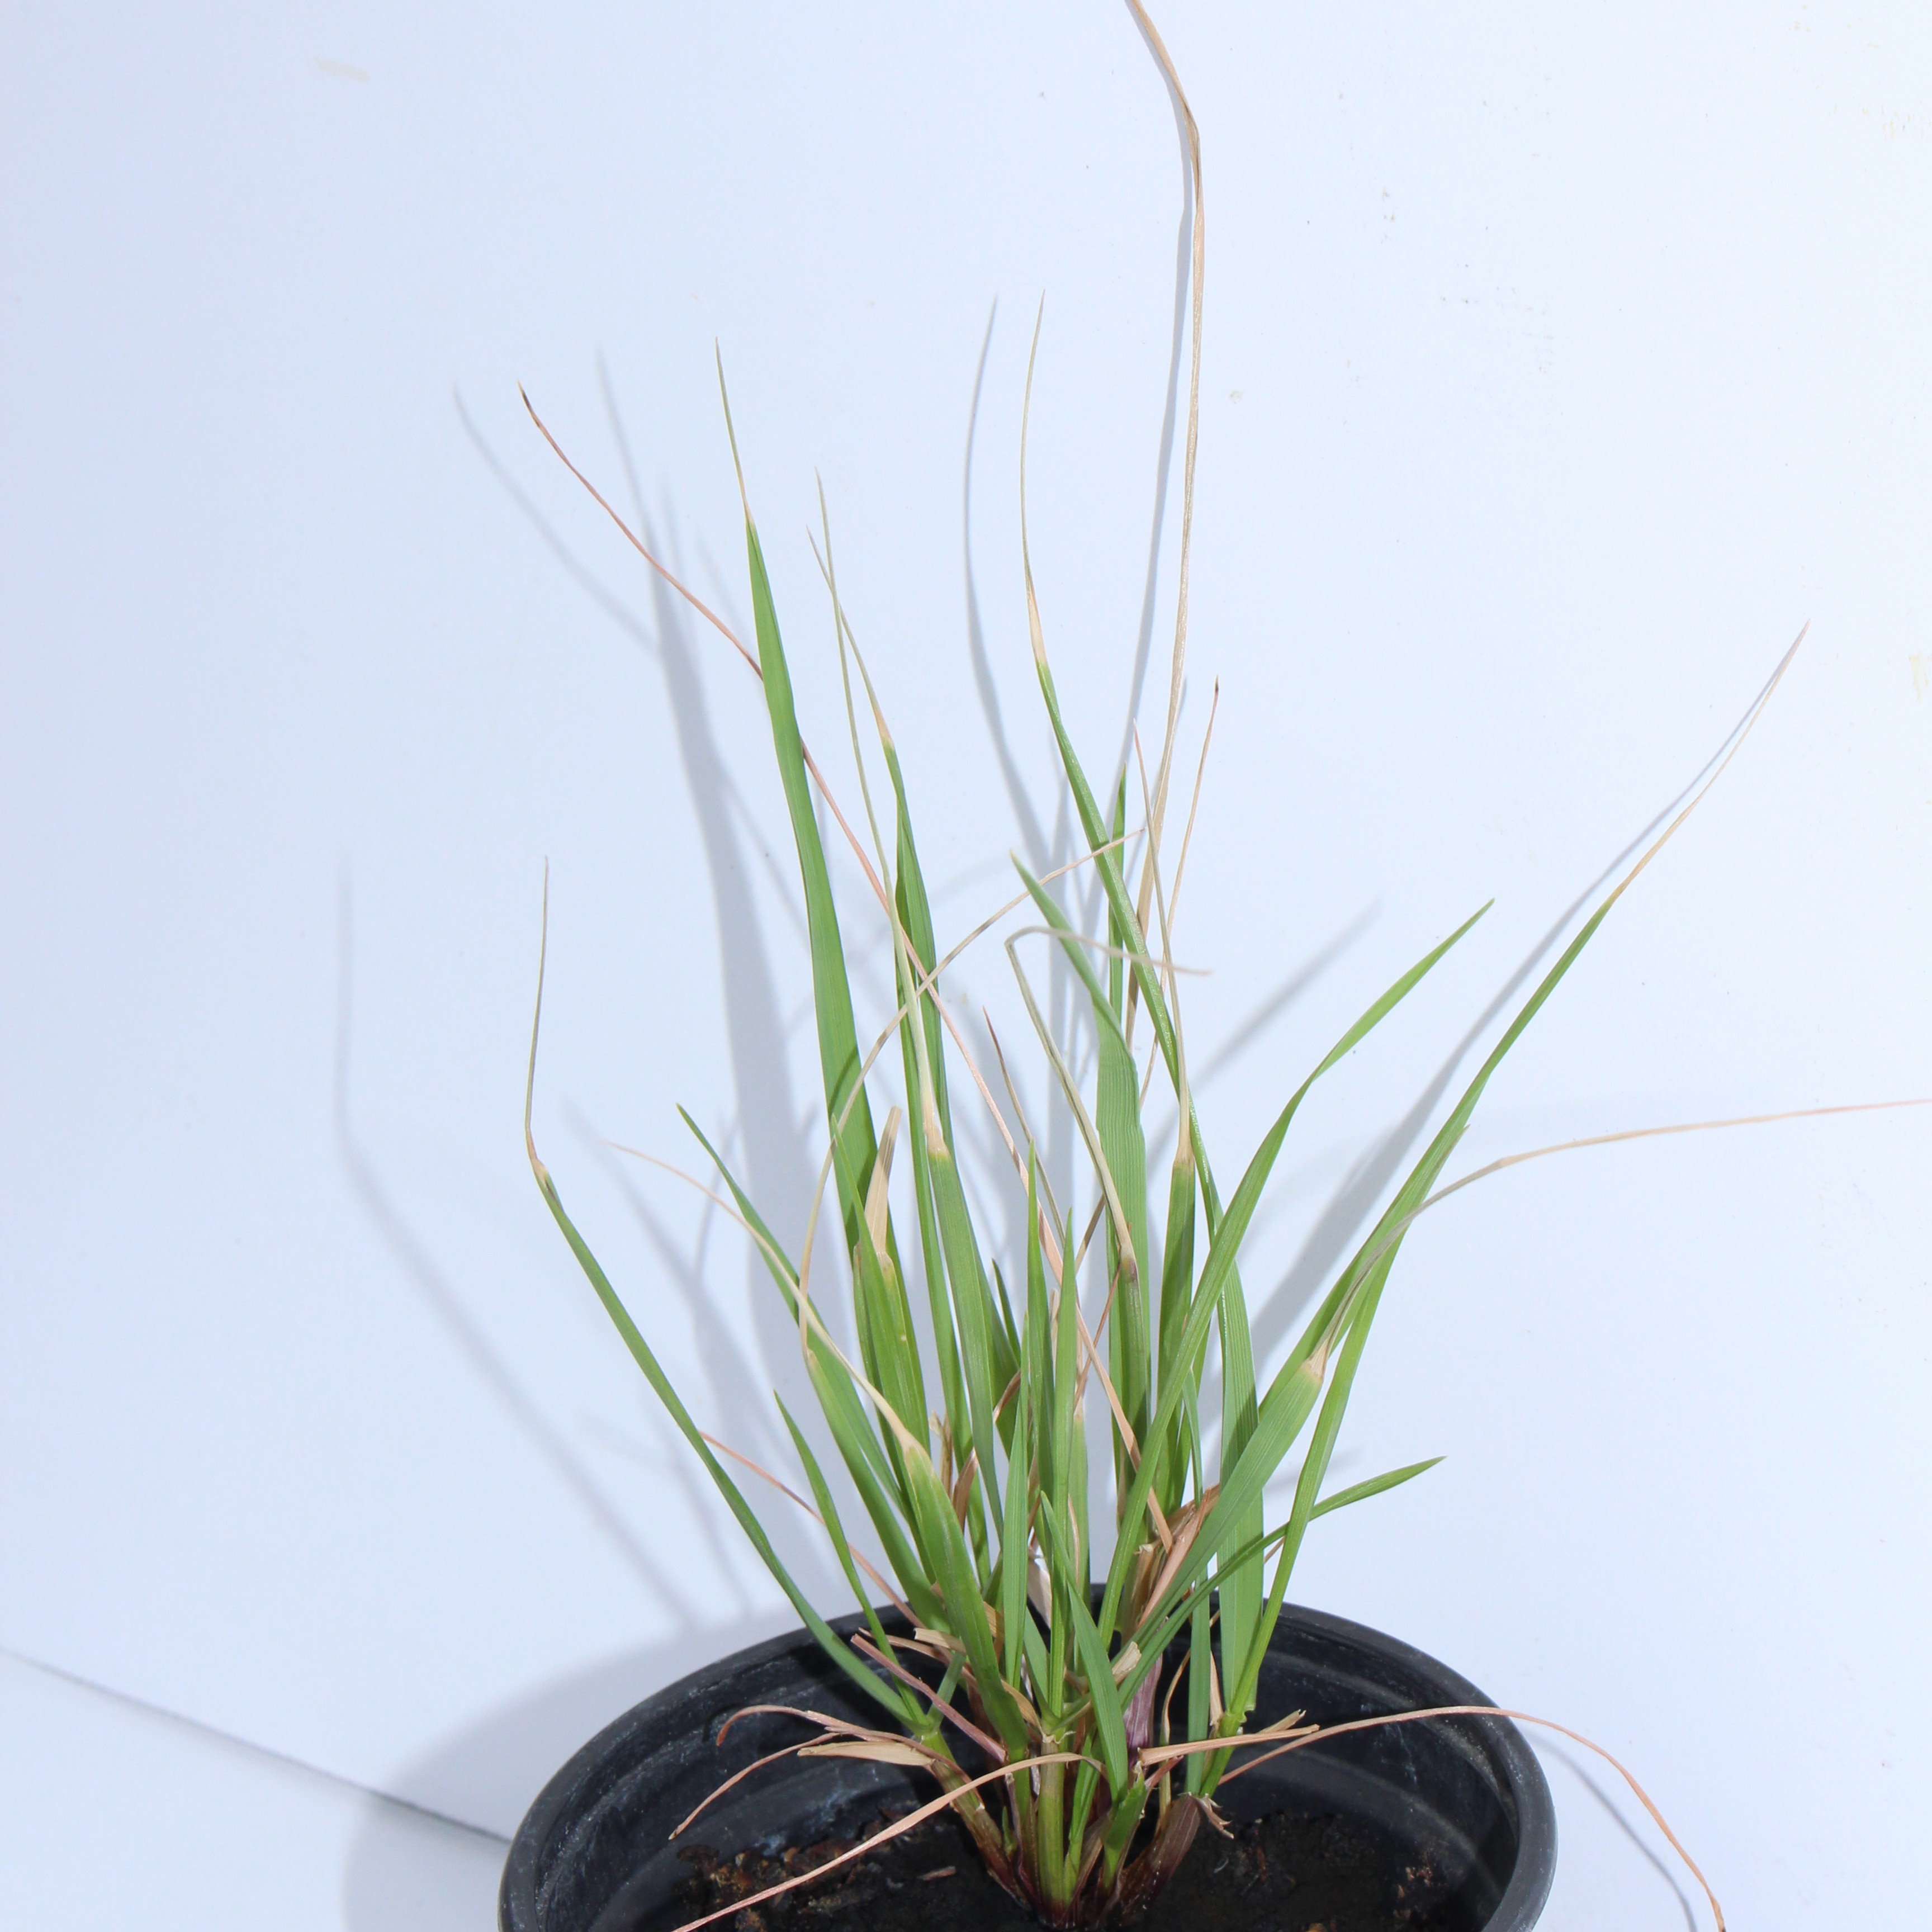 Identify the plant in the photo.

Lolium multiflorum
